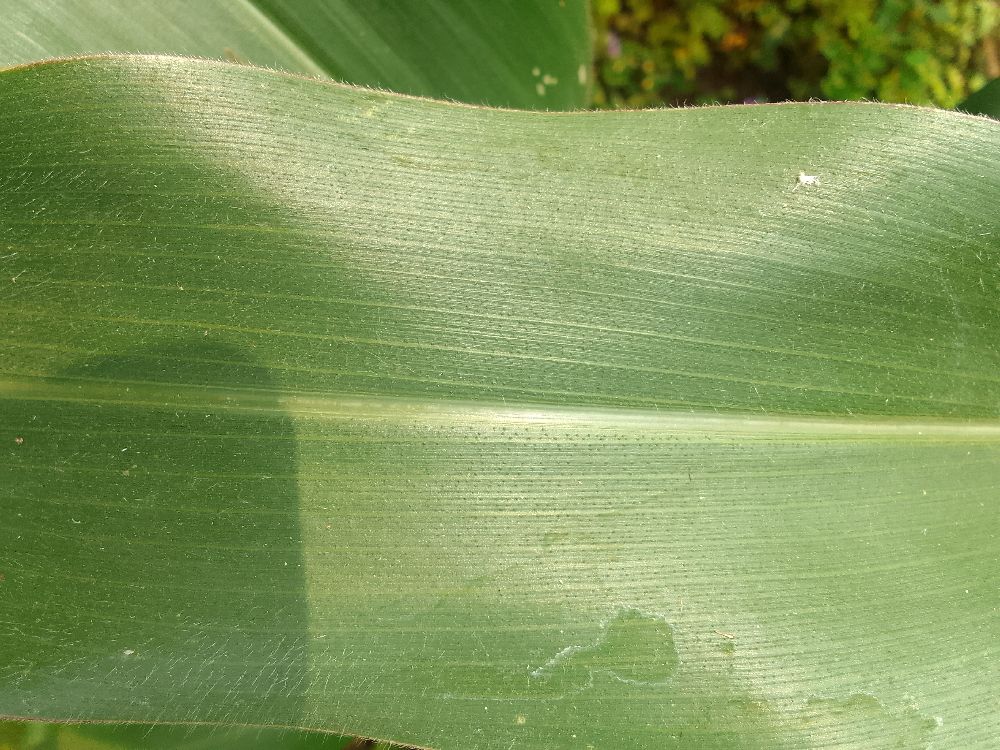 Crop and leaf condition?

maize, healthy
